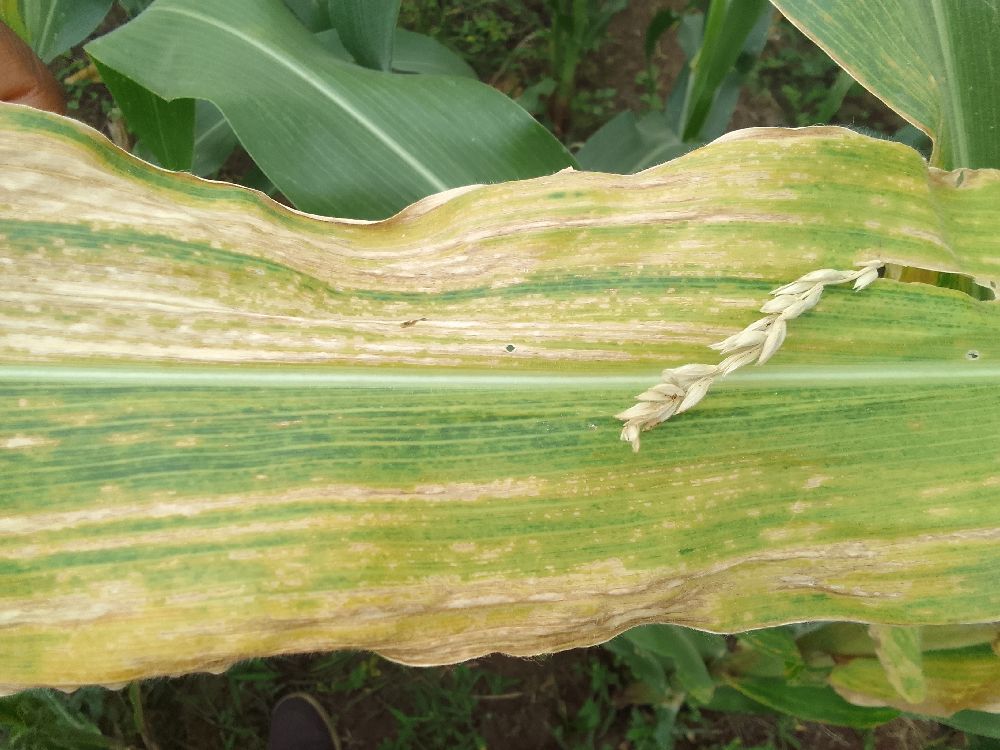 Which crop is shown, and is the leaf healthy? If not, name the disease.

maize, maize lethal necrosis
